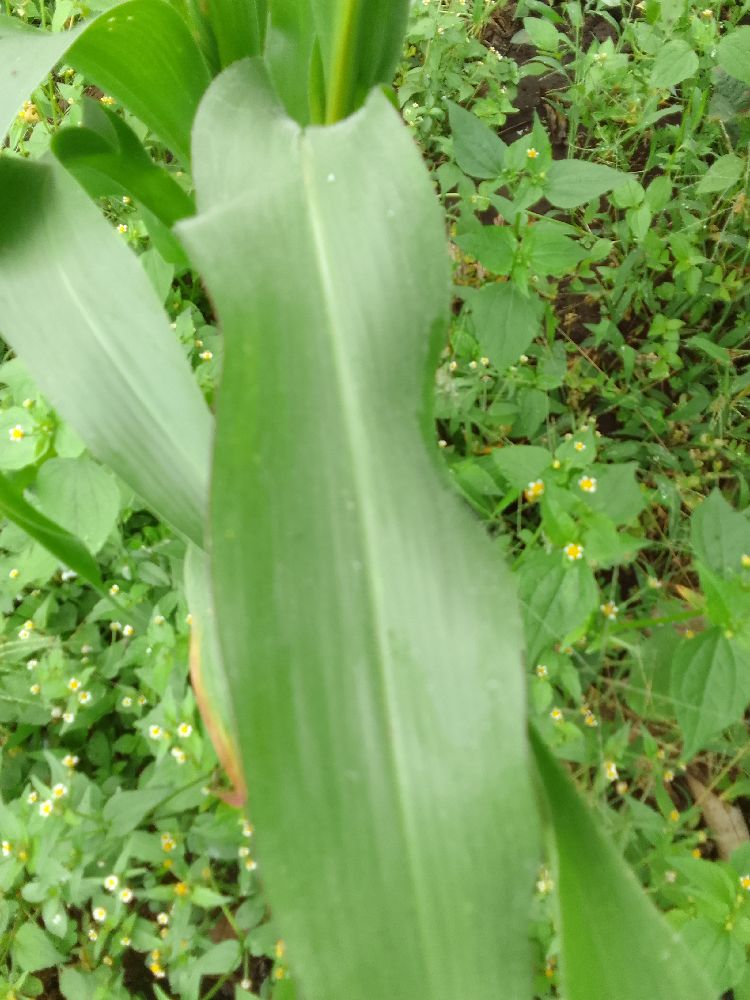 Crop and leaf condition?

maize, healthy
